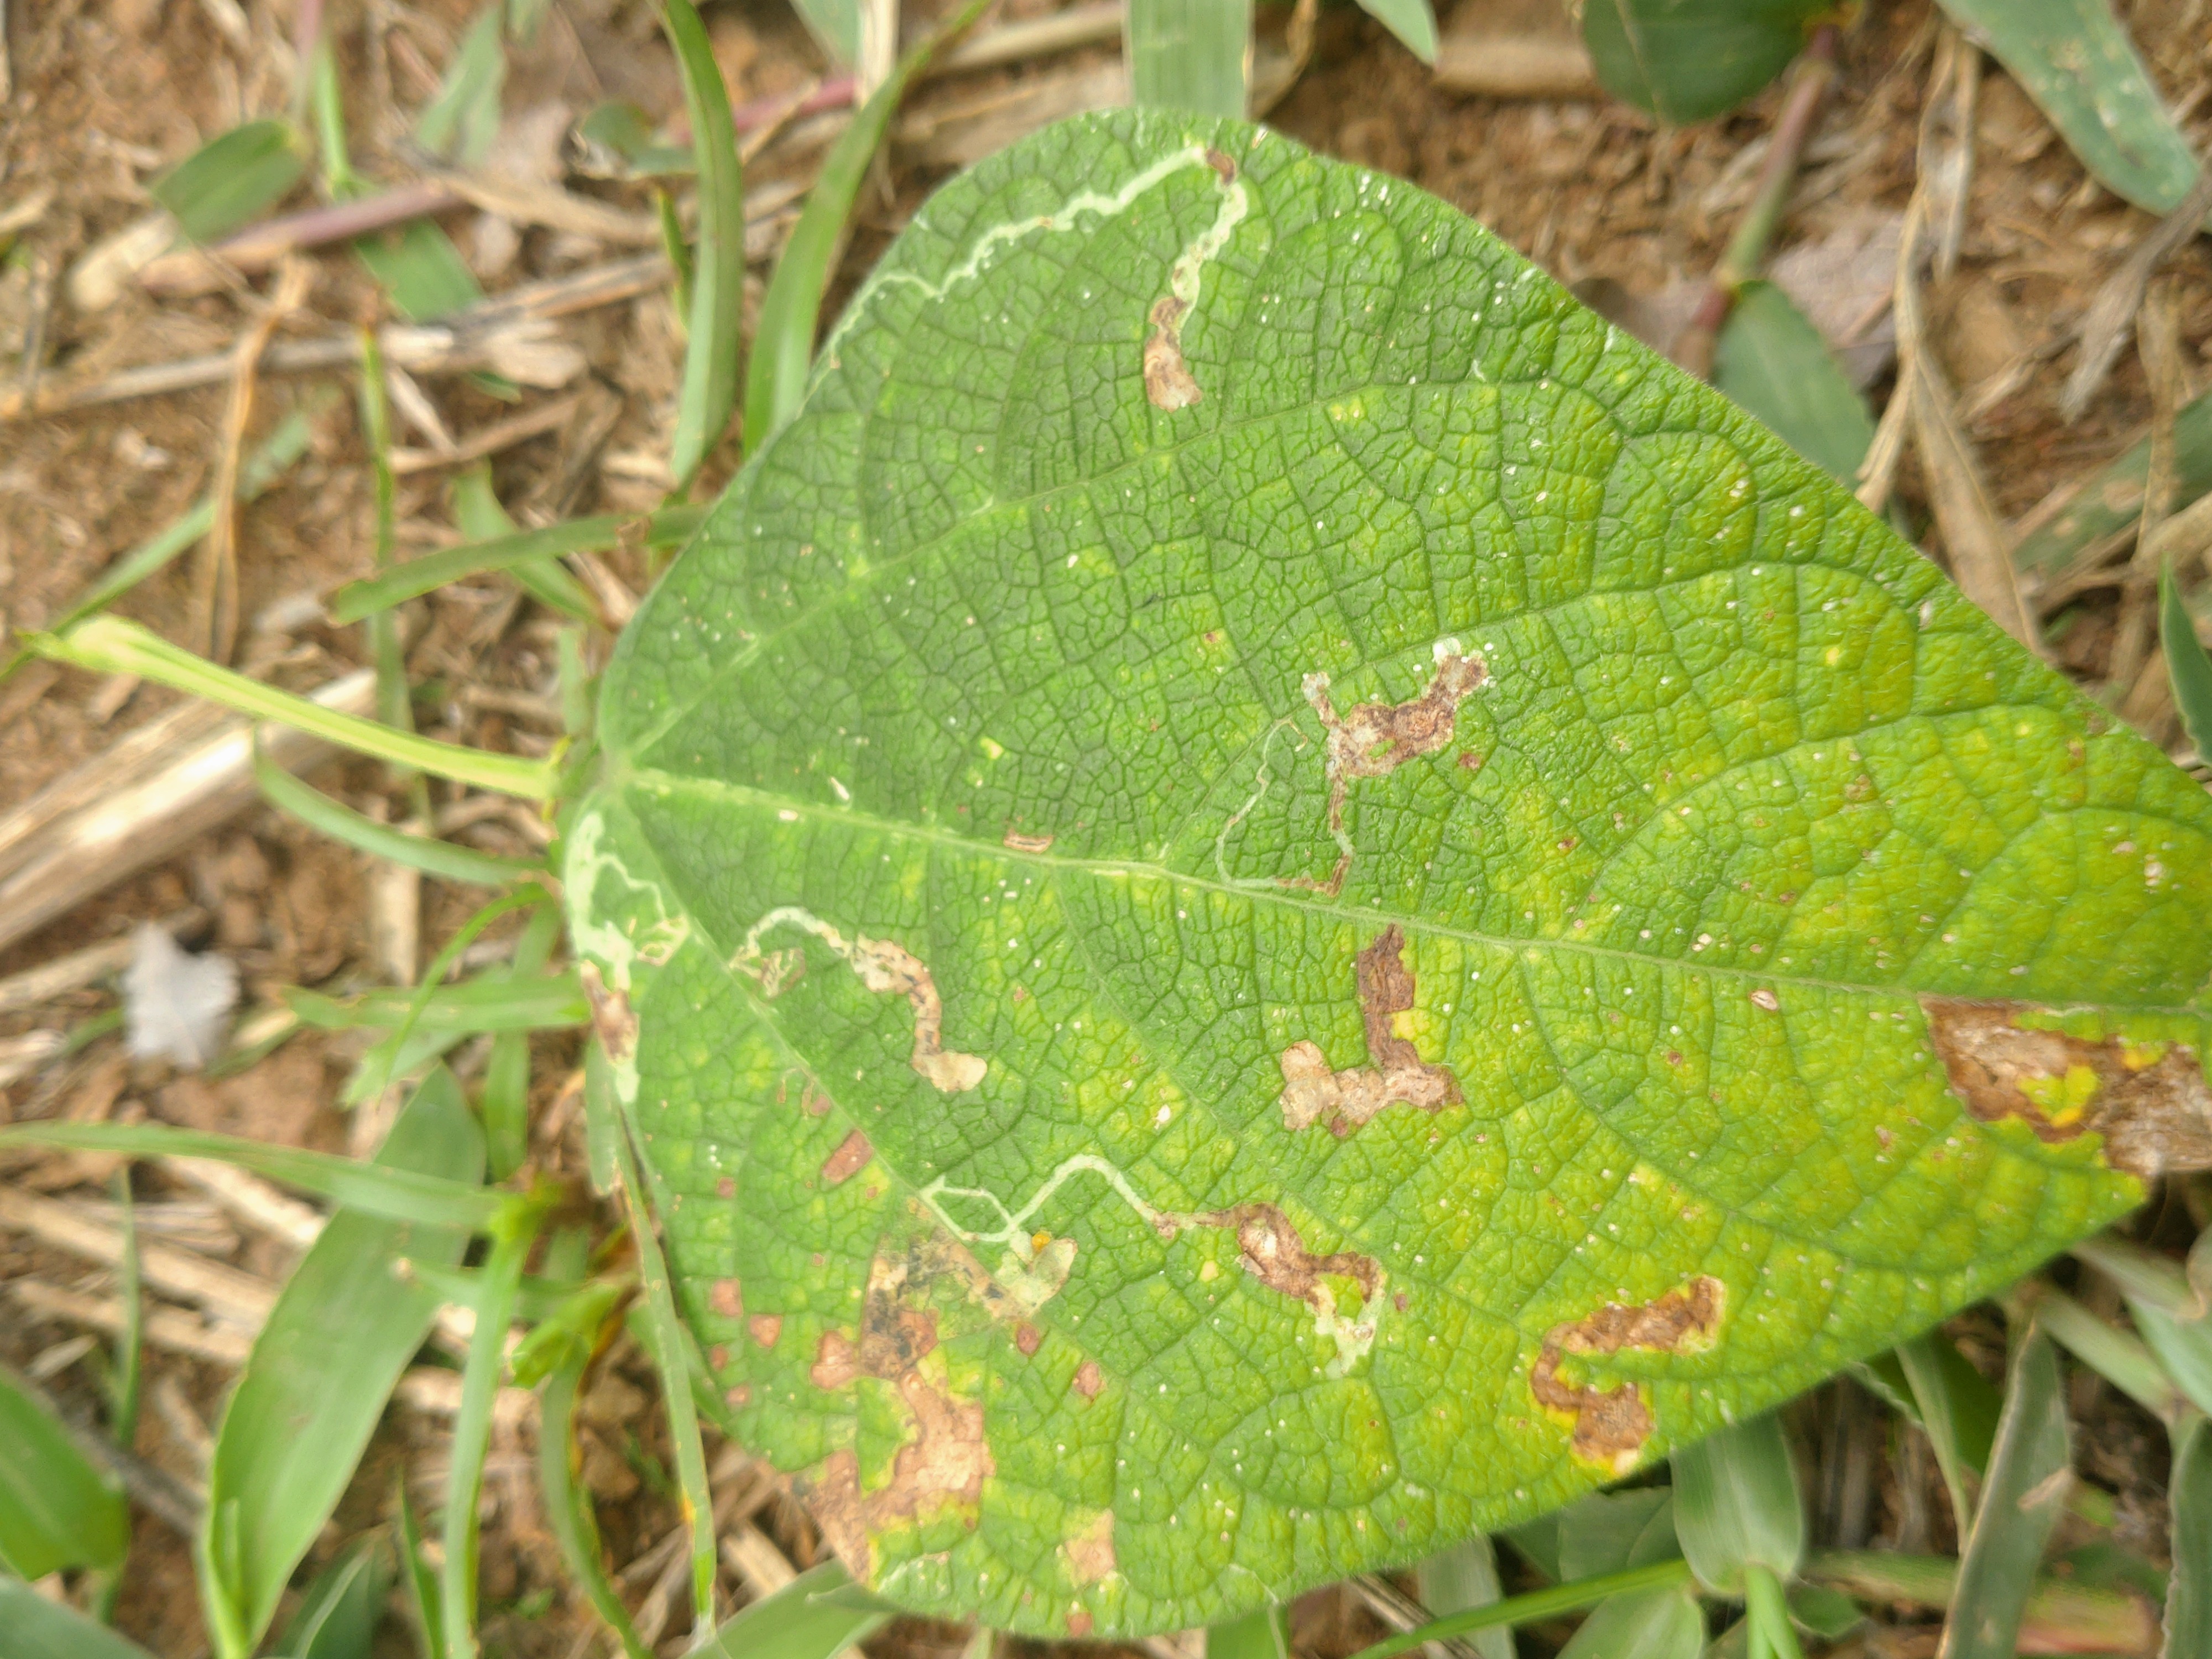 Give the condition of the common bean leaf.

rust
